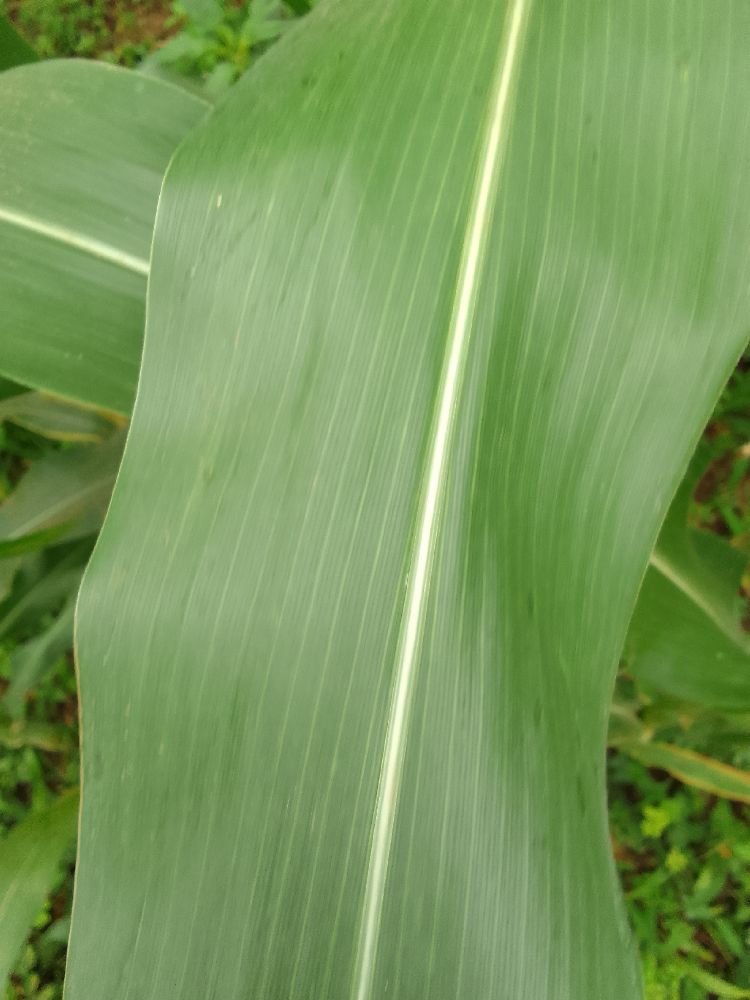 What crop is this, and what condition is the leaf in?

maize, healthy
